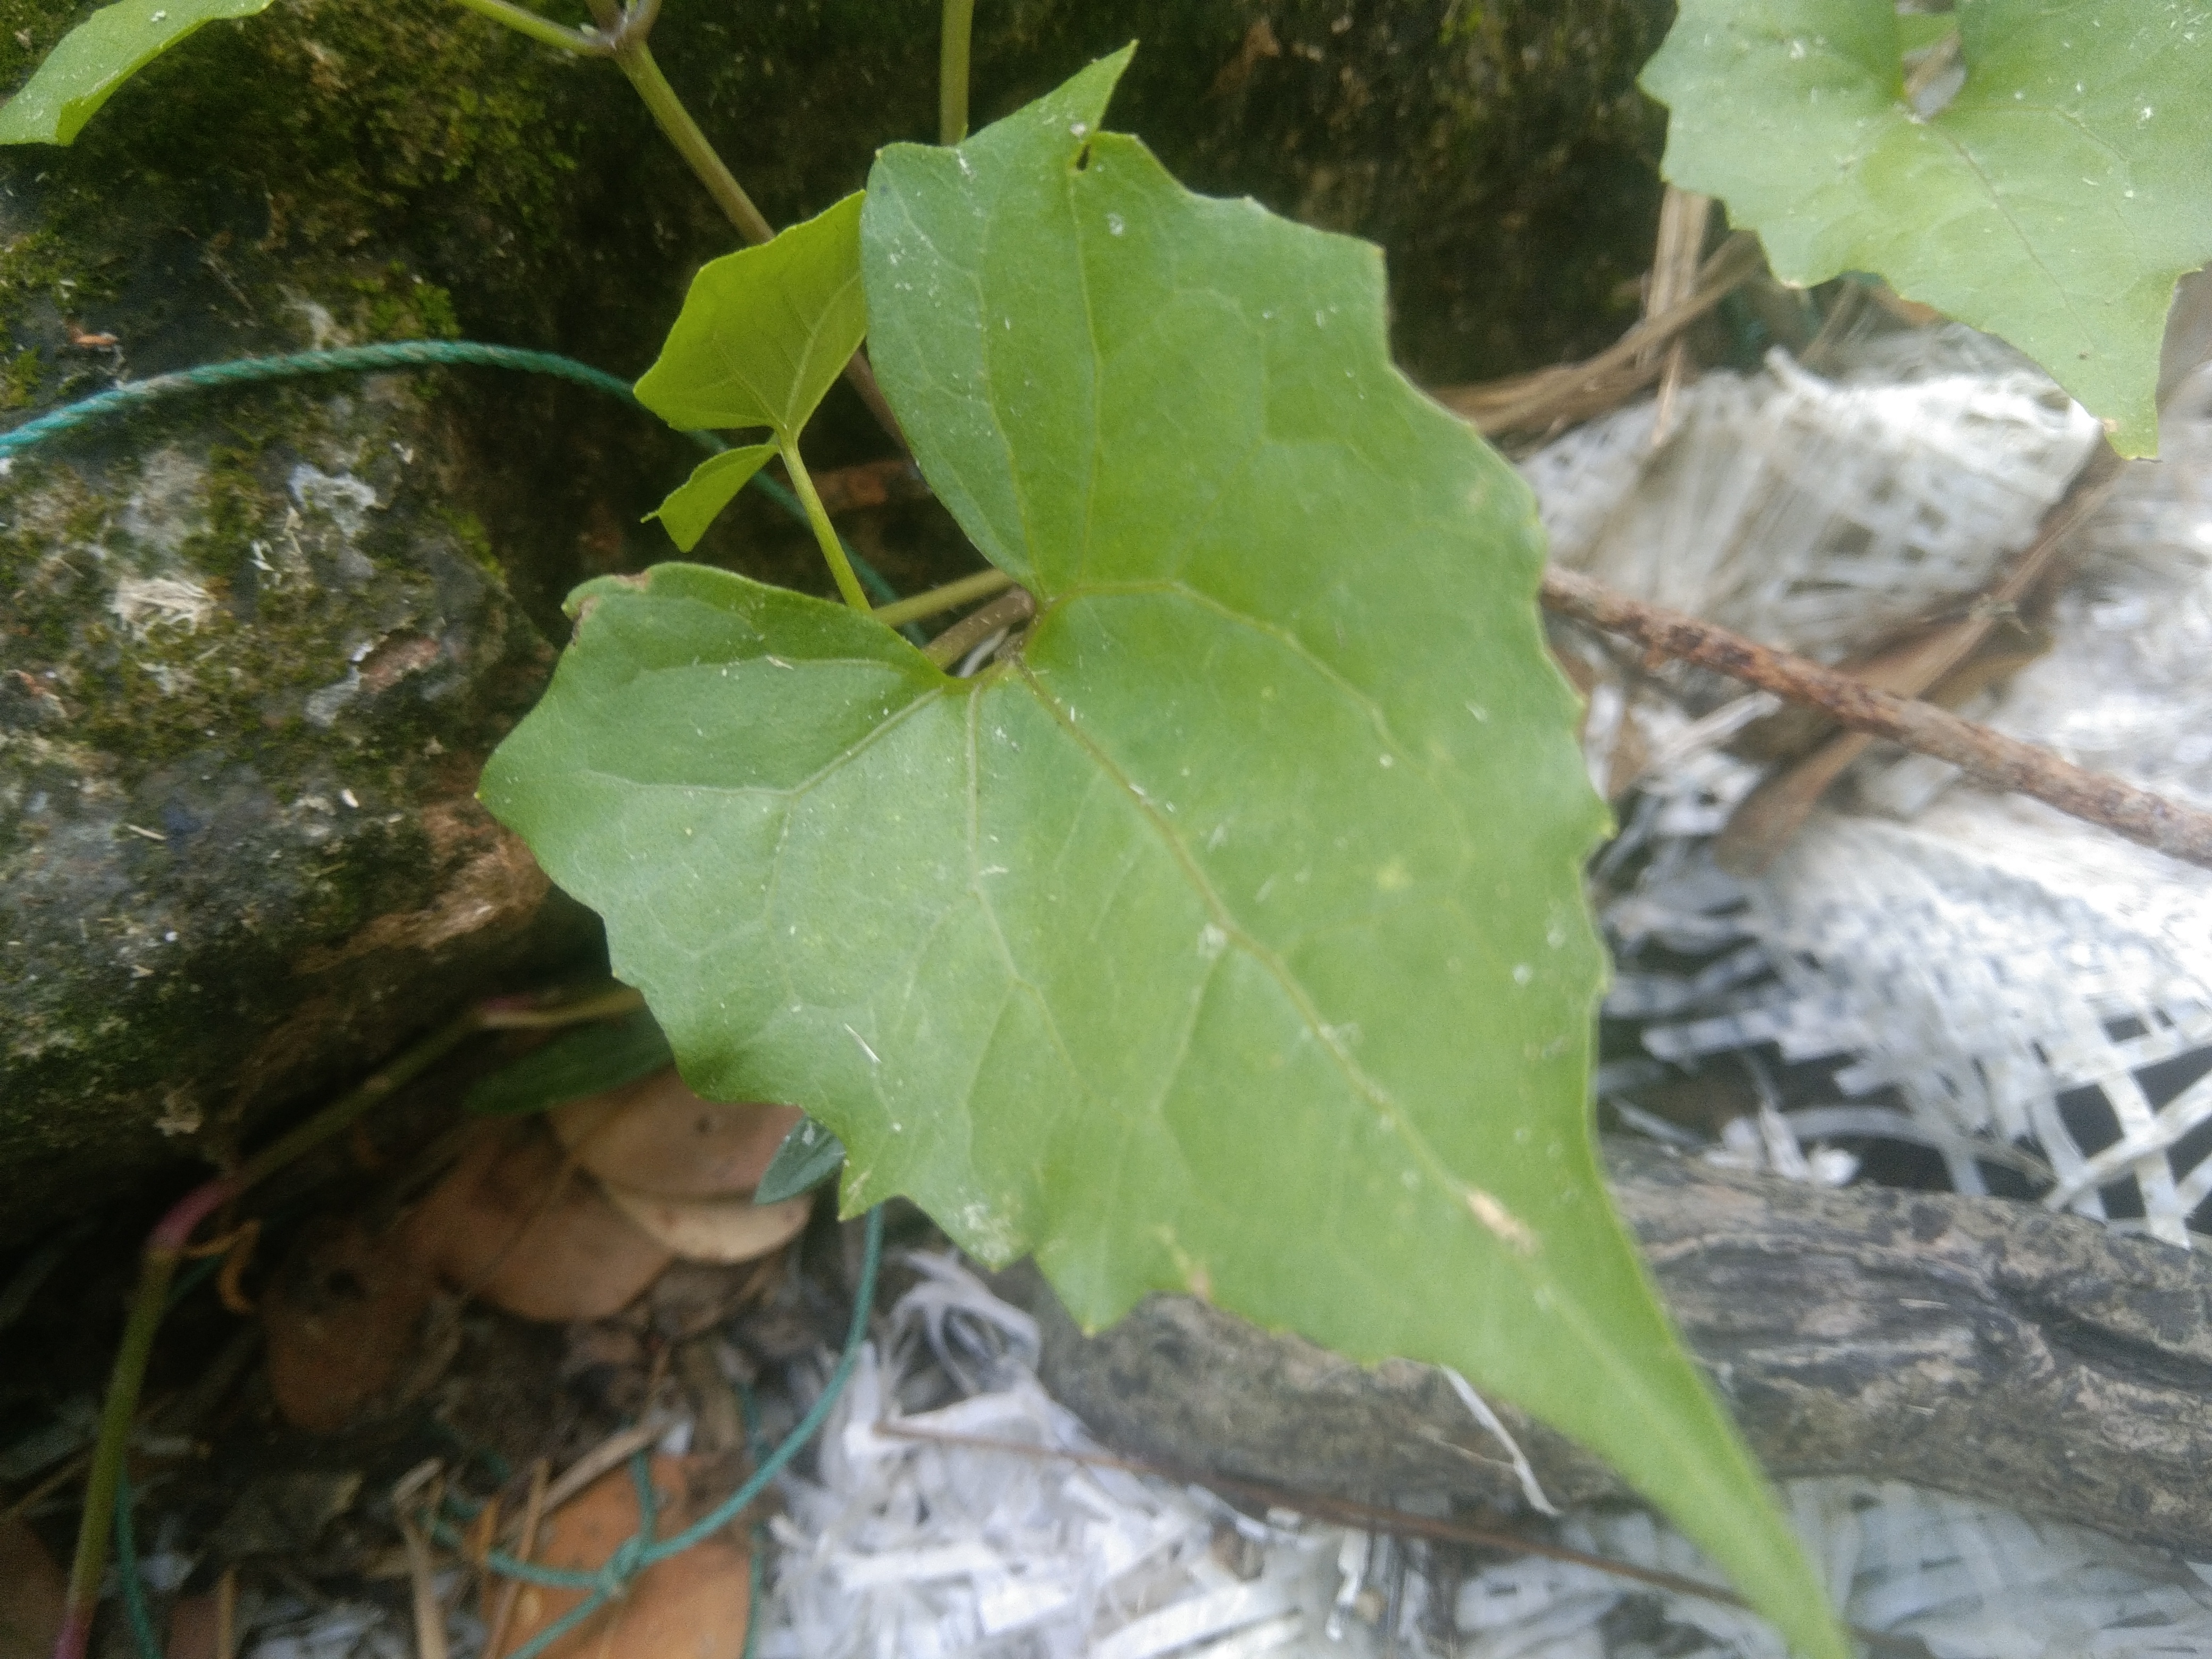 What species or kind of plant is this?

bitter vine
